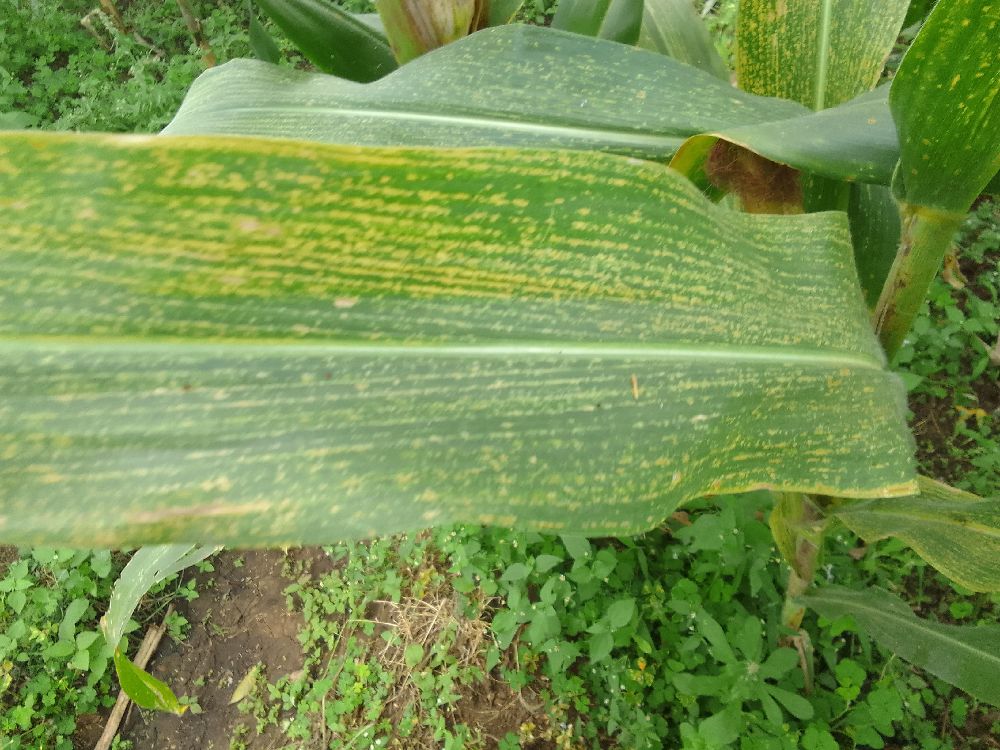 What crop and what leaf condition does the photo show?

maize, maize lethal necrosis
